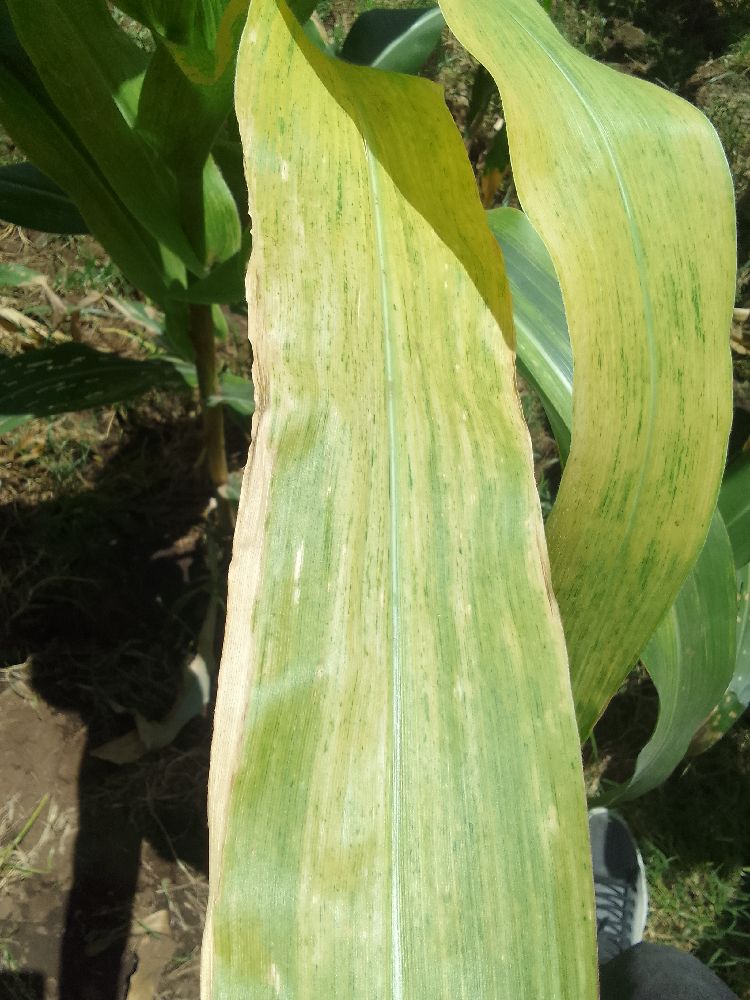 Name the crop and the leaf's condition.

maize, maize lethal necrosis
